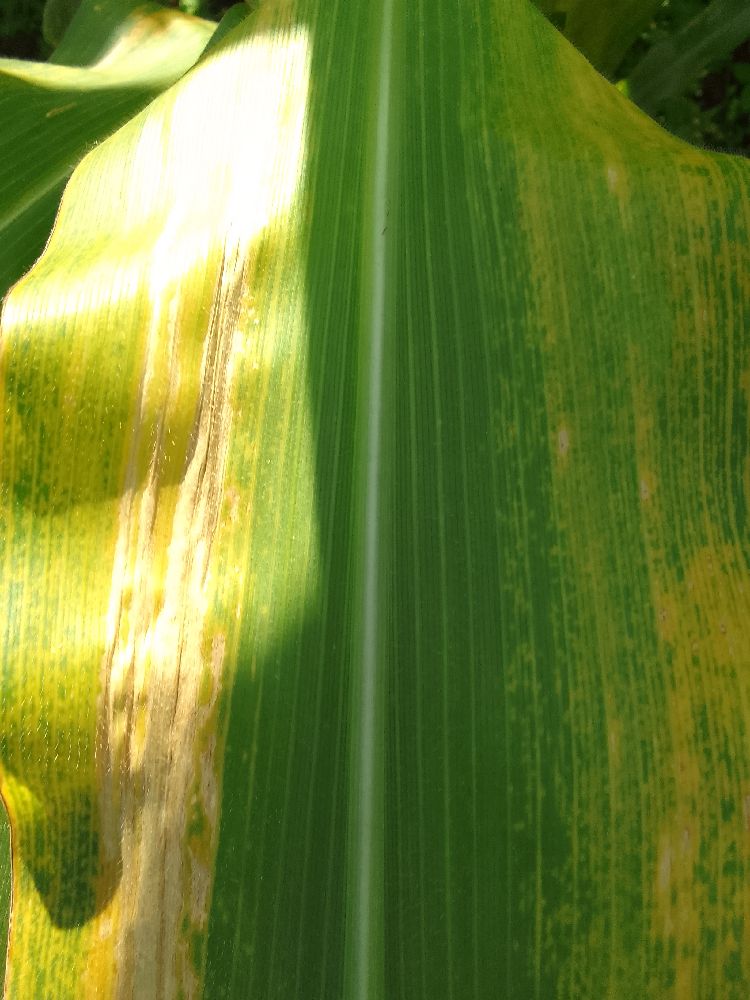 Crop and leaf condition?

maize, maize lethal necrosis
